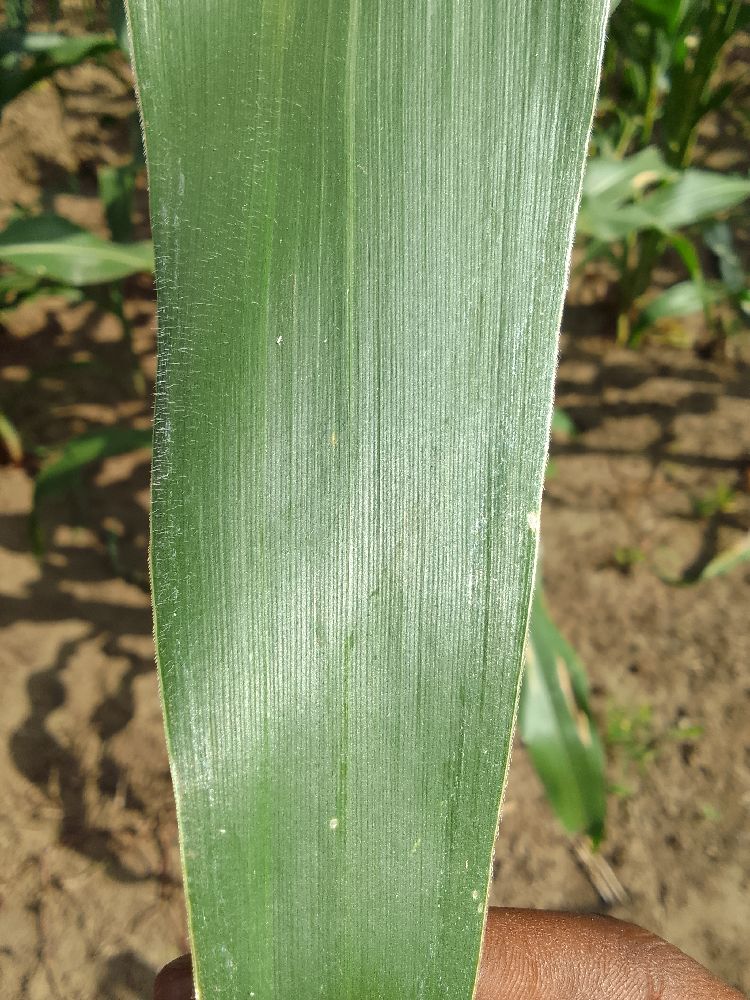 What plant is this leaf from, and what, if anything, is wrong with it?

maize, healthy
